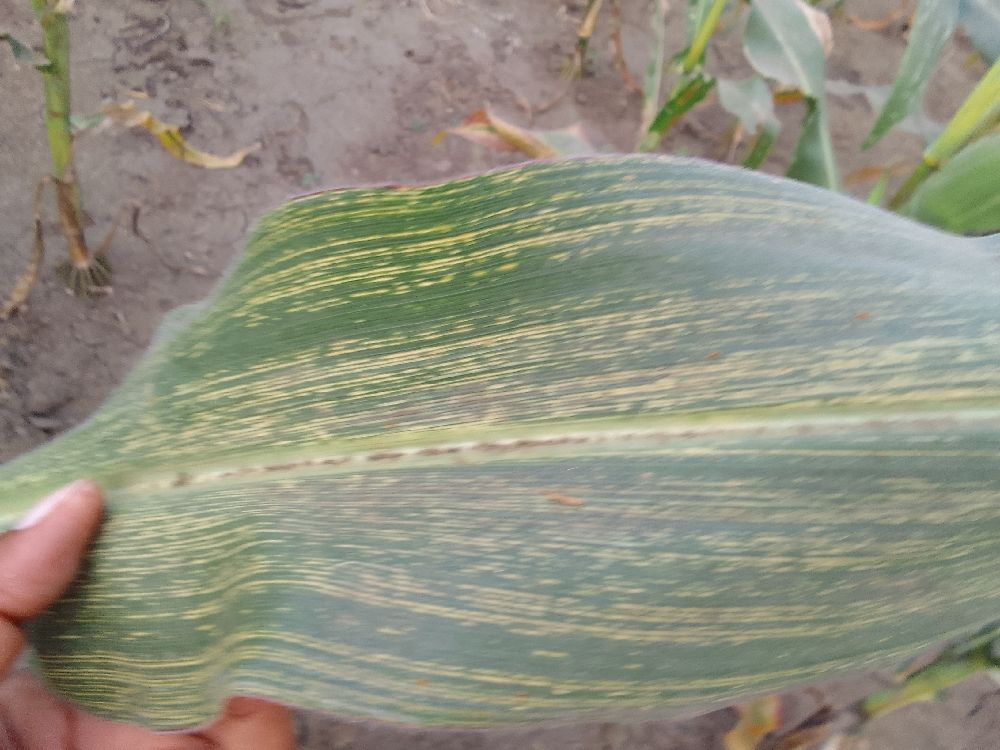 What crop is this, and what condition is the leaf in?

maize, maize streak virus
